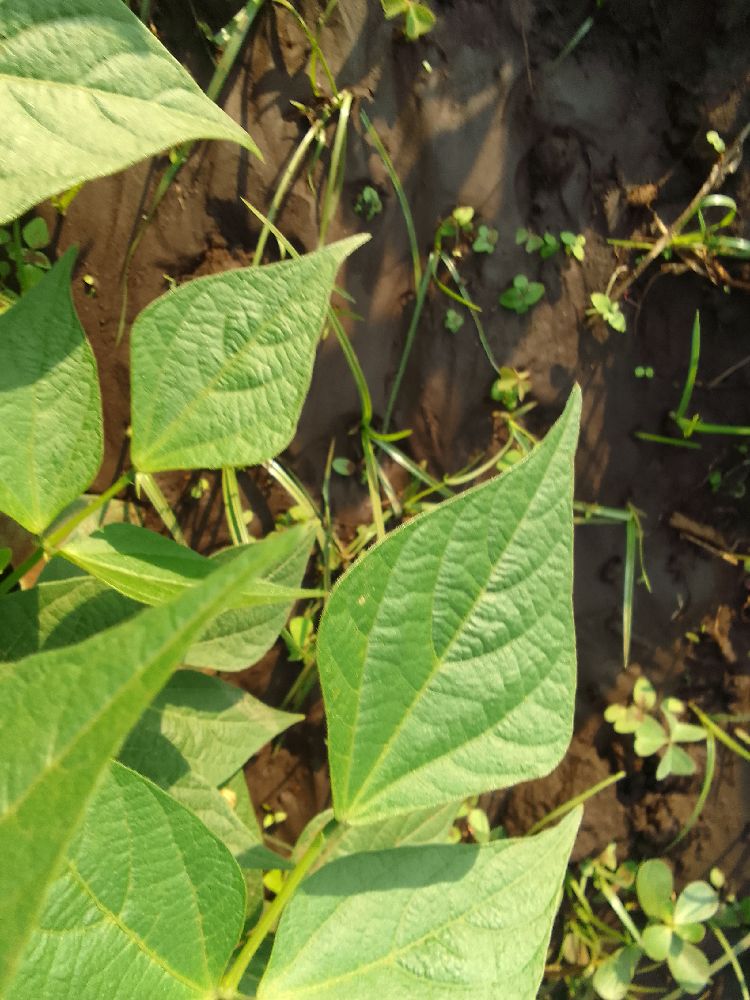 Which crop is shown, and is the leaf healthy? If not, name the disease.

common bean, healthy
